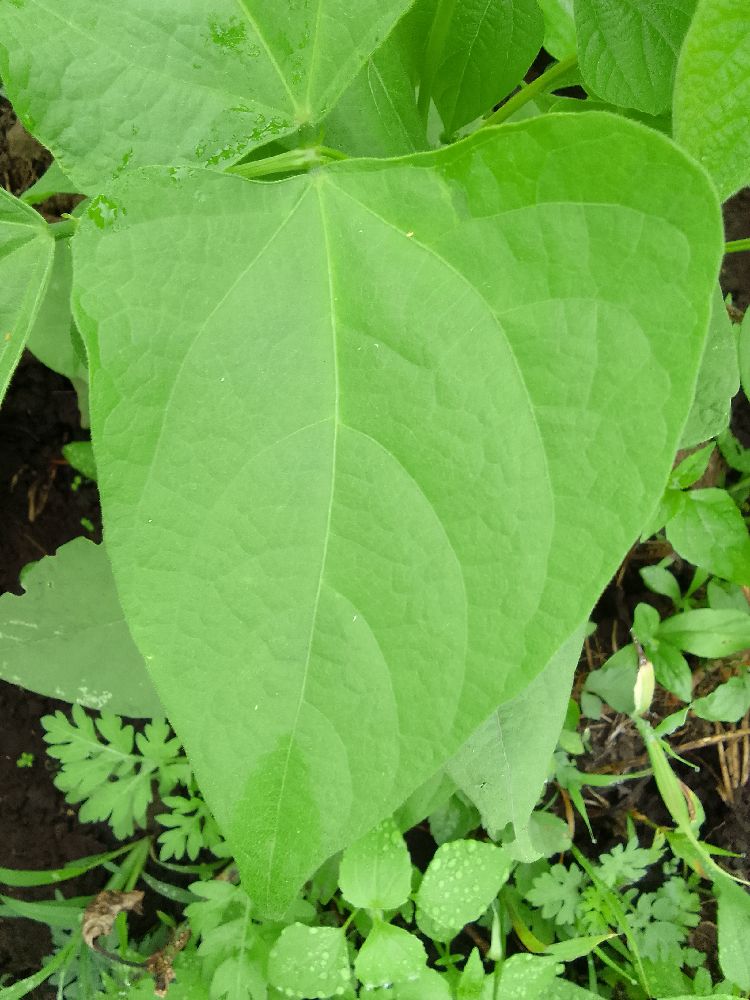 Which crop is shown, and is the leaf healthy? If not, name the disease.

common bean, healthy
